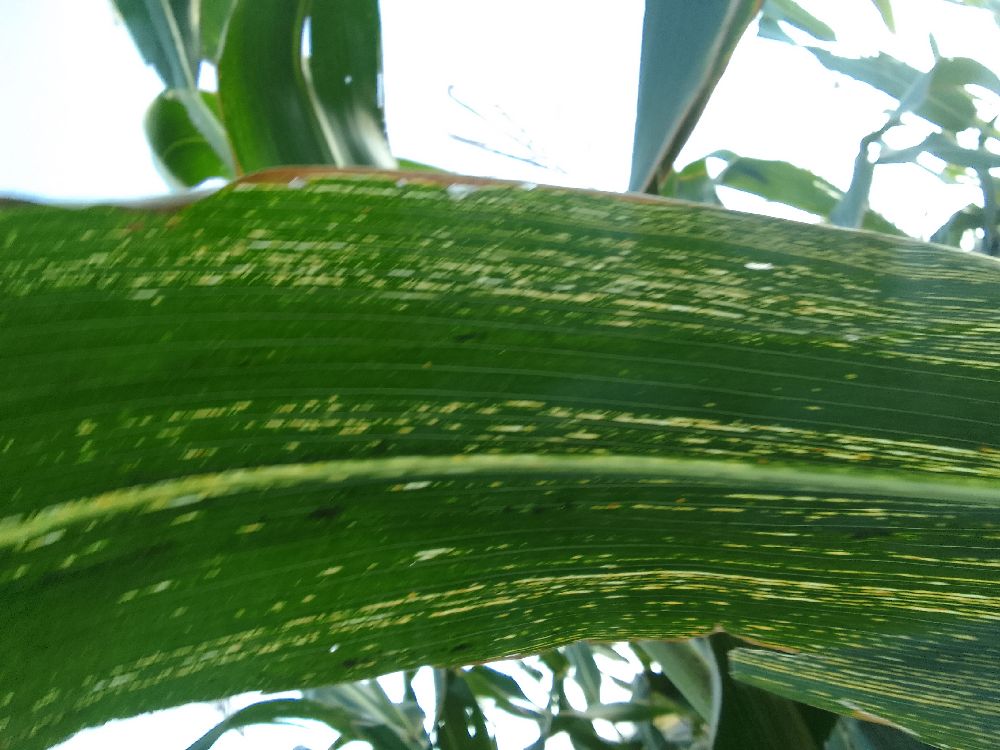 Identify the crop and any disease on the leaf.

maize, maize streak virus
